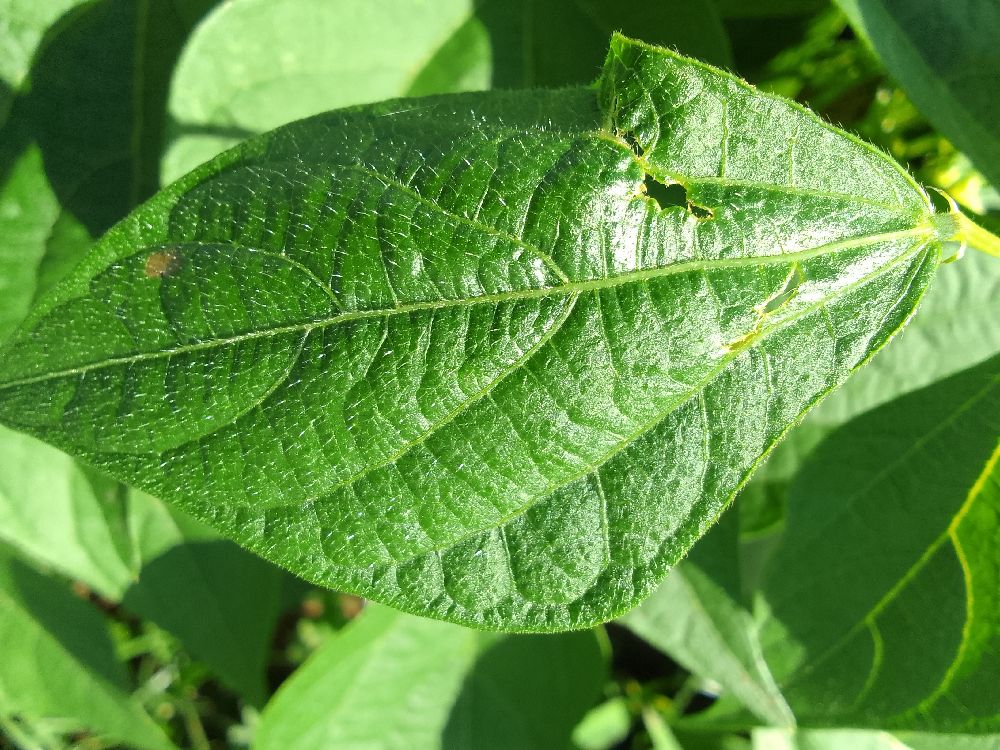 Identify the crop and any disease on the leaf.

common bean, healthy
